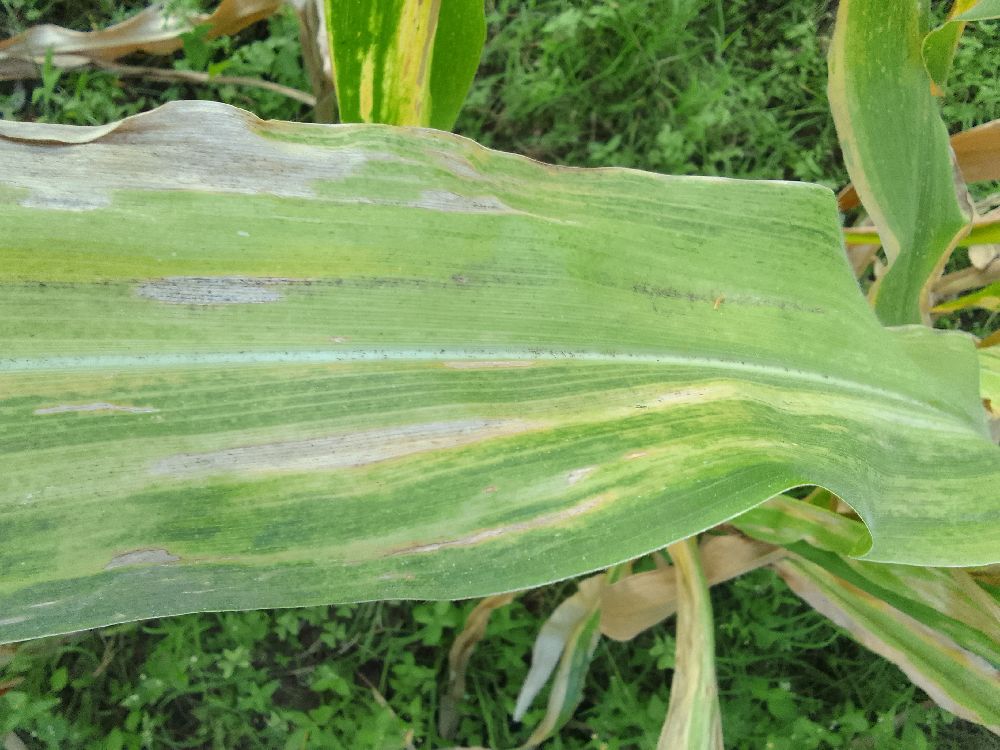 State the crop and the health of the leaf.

maize, maize lethal necrosis
